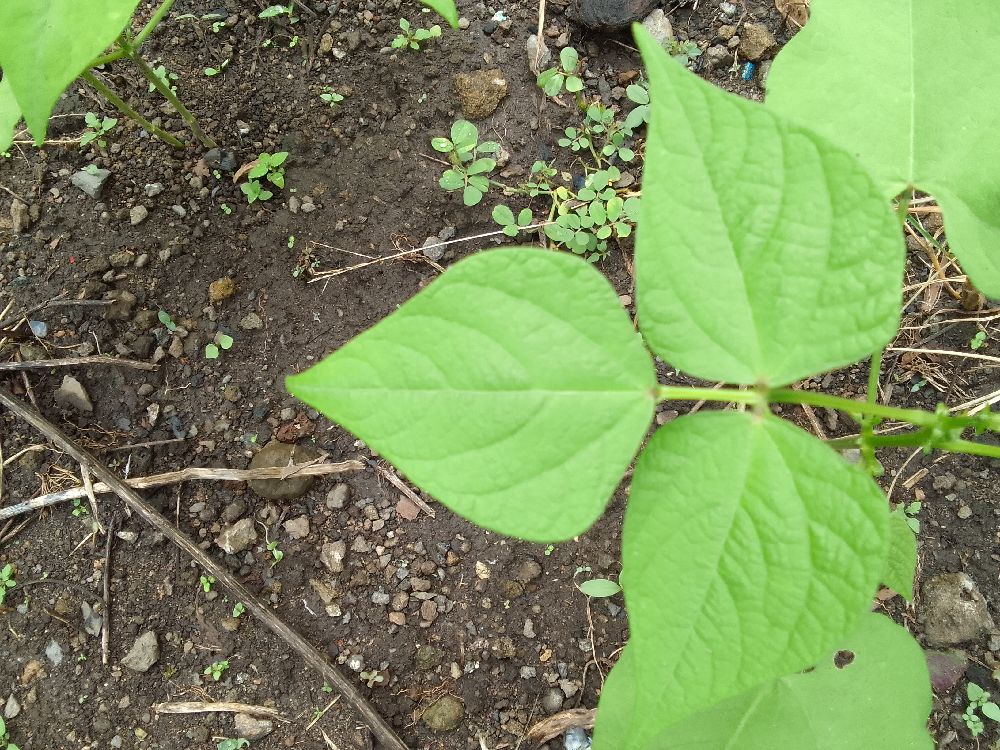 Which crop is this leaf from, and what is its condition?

common bean, healthy
